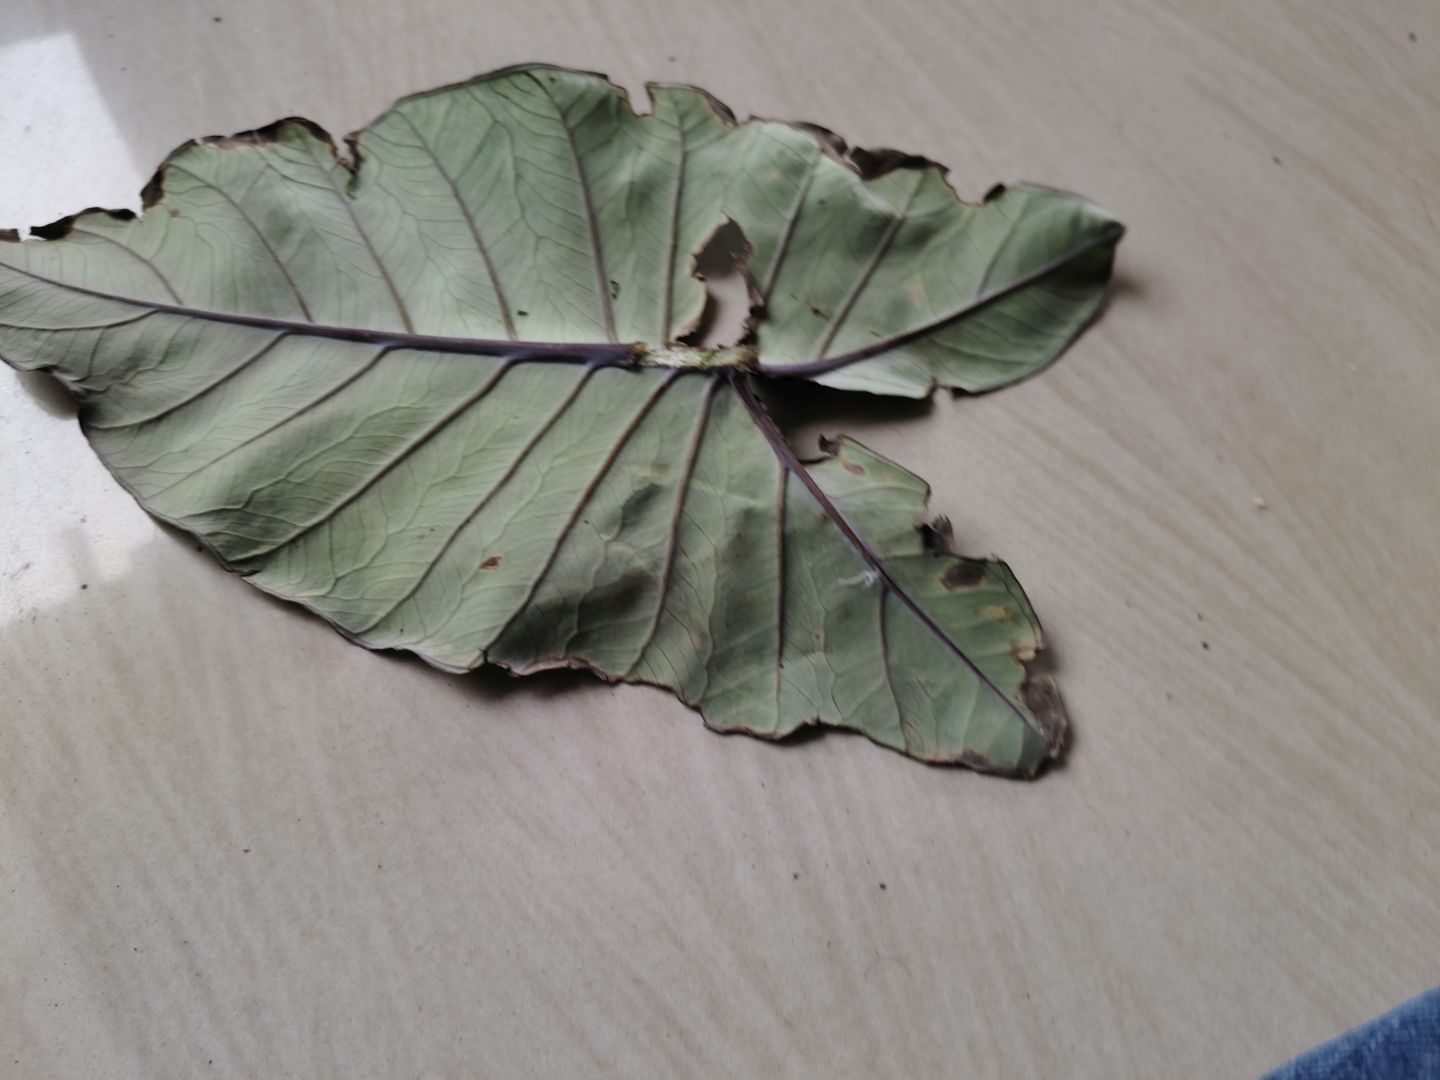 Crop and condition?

taro, leaf blight
